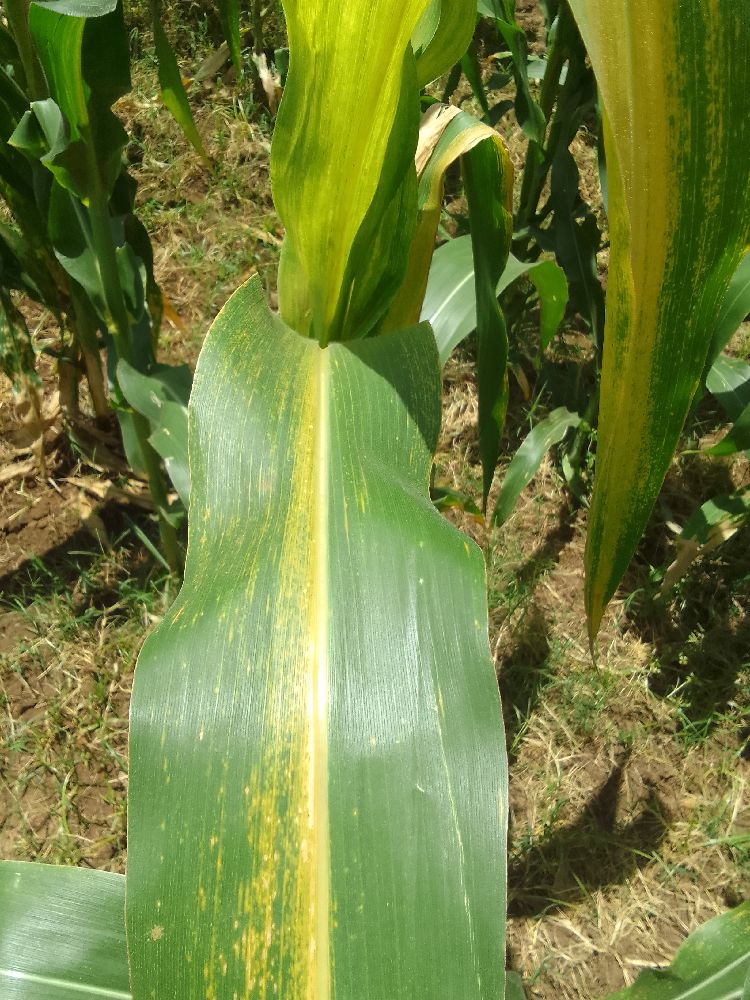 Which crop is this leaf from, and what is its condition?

maize, maize lethal necrosis
